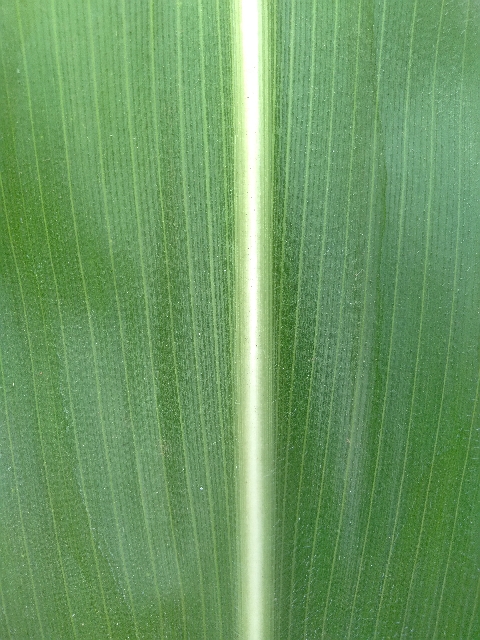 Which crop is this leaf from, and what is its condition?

maize, healthy
